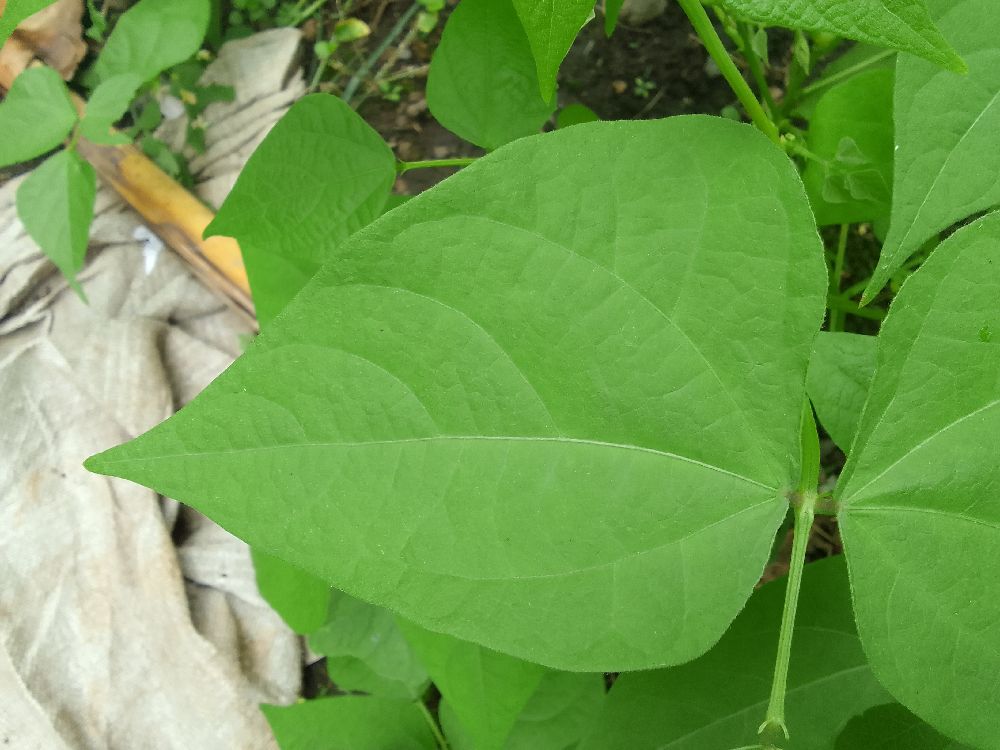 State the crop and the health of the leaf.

common bean, healthy
